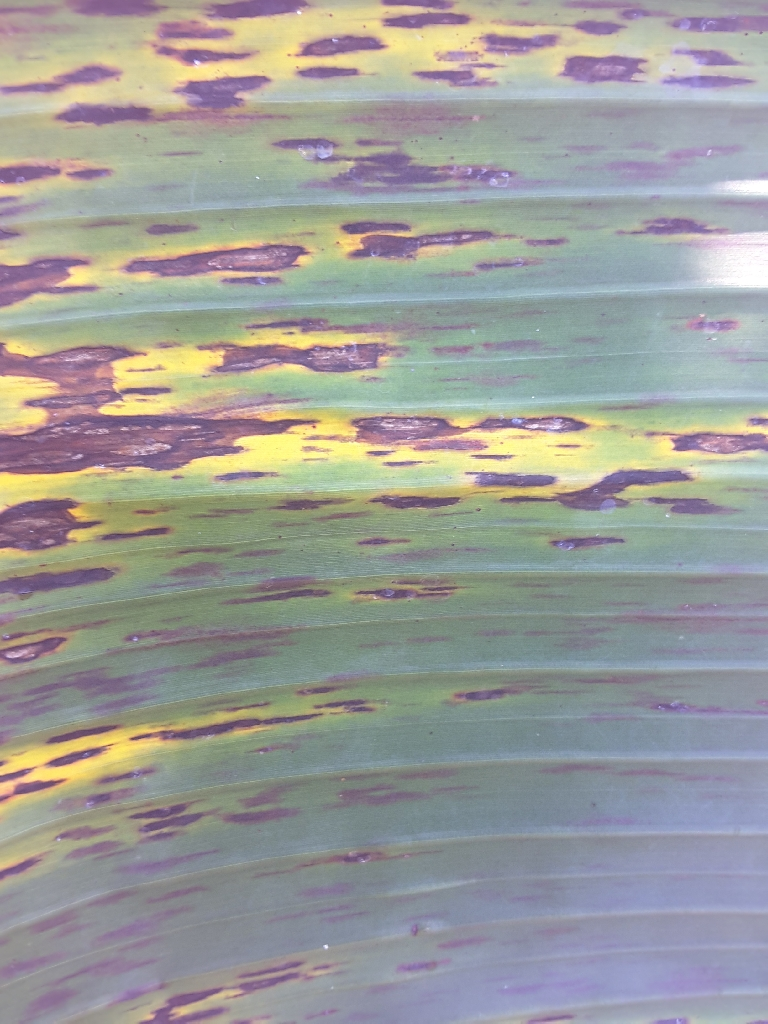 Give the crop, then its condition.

banana, black sigatoka
